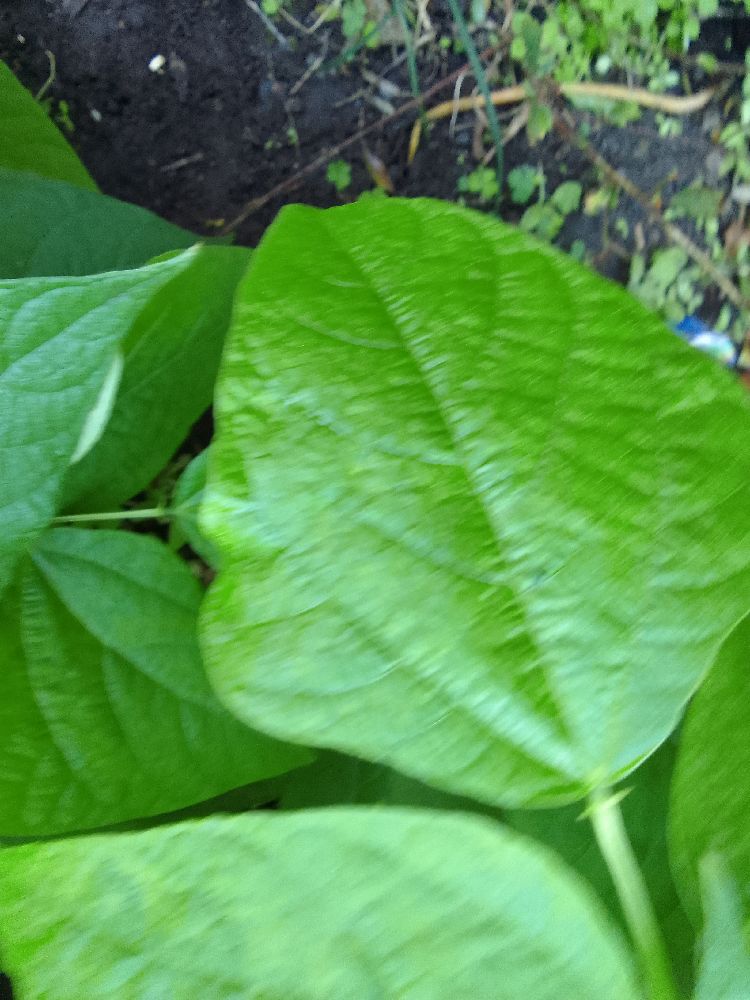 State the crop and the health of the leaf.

common bean, healthy
